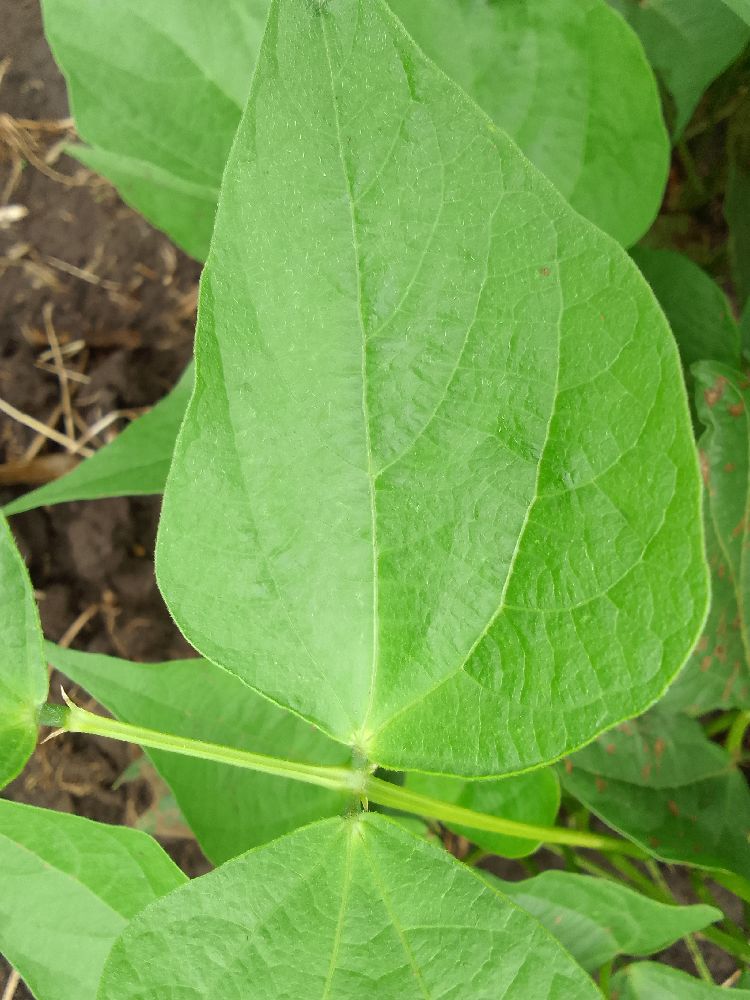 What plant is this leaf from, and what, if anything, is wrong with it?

common bean, healthy
